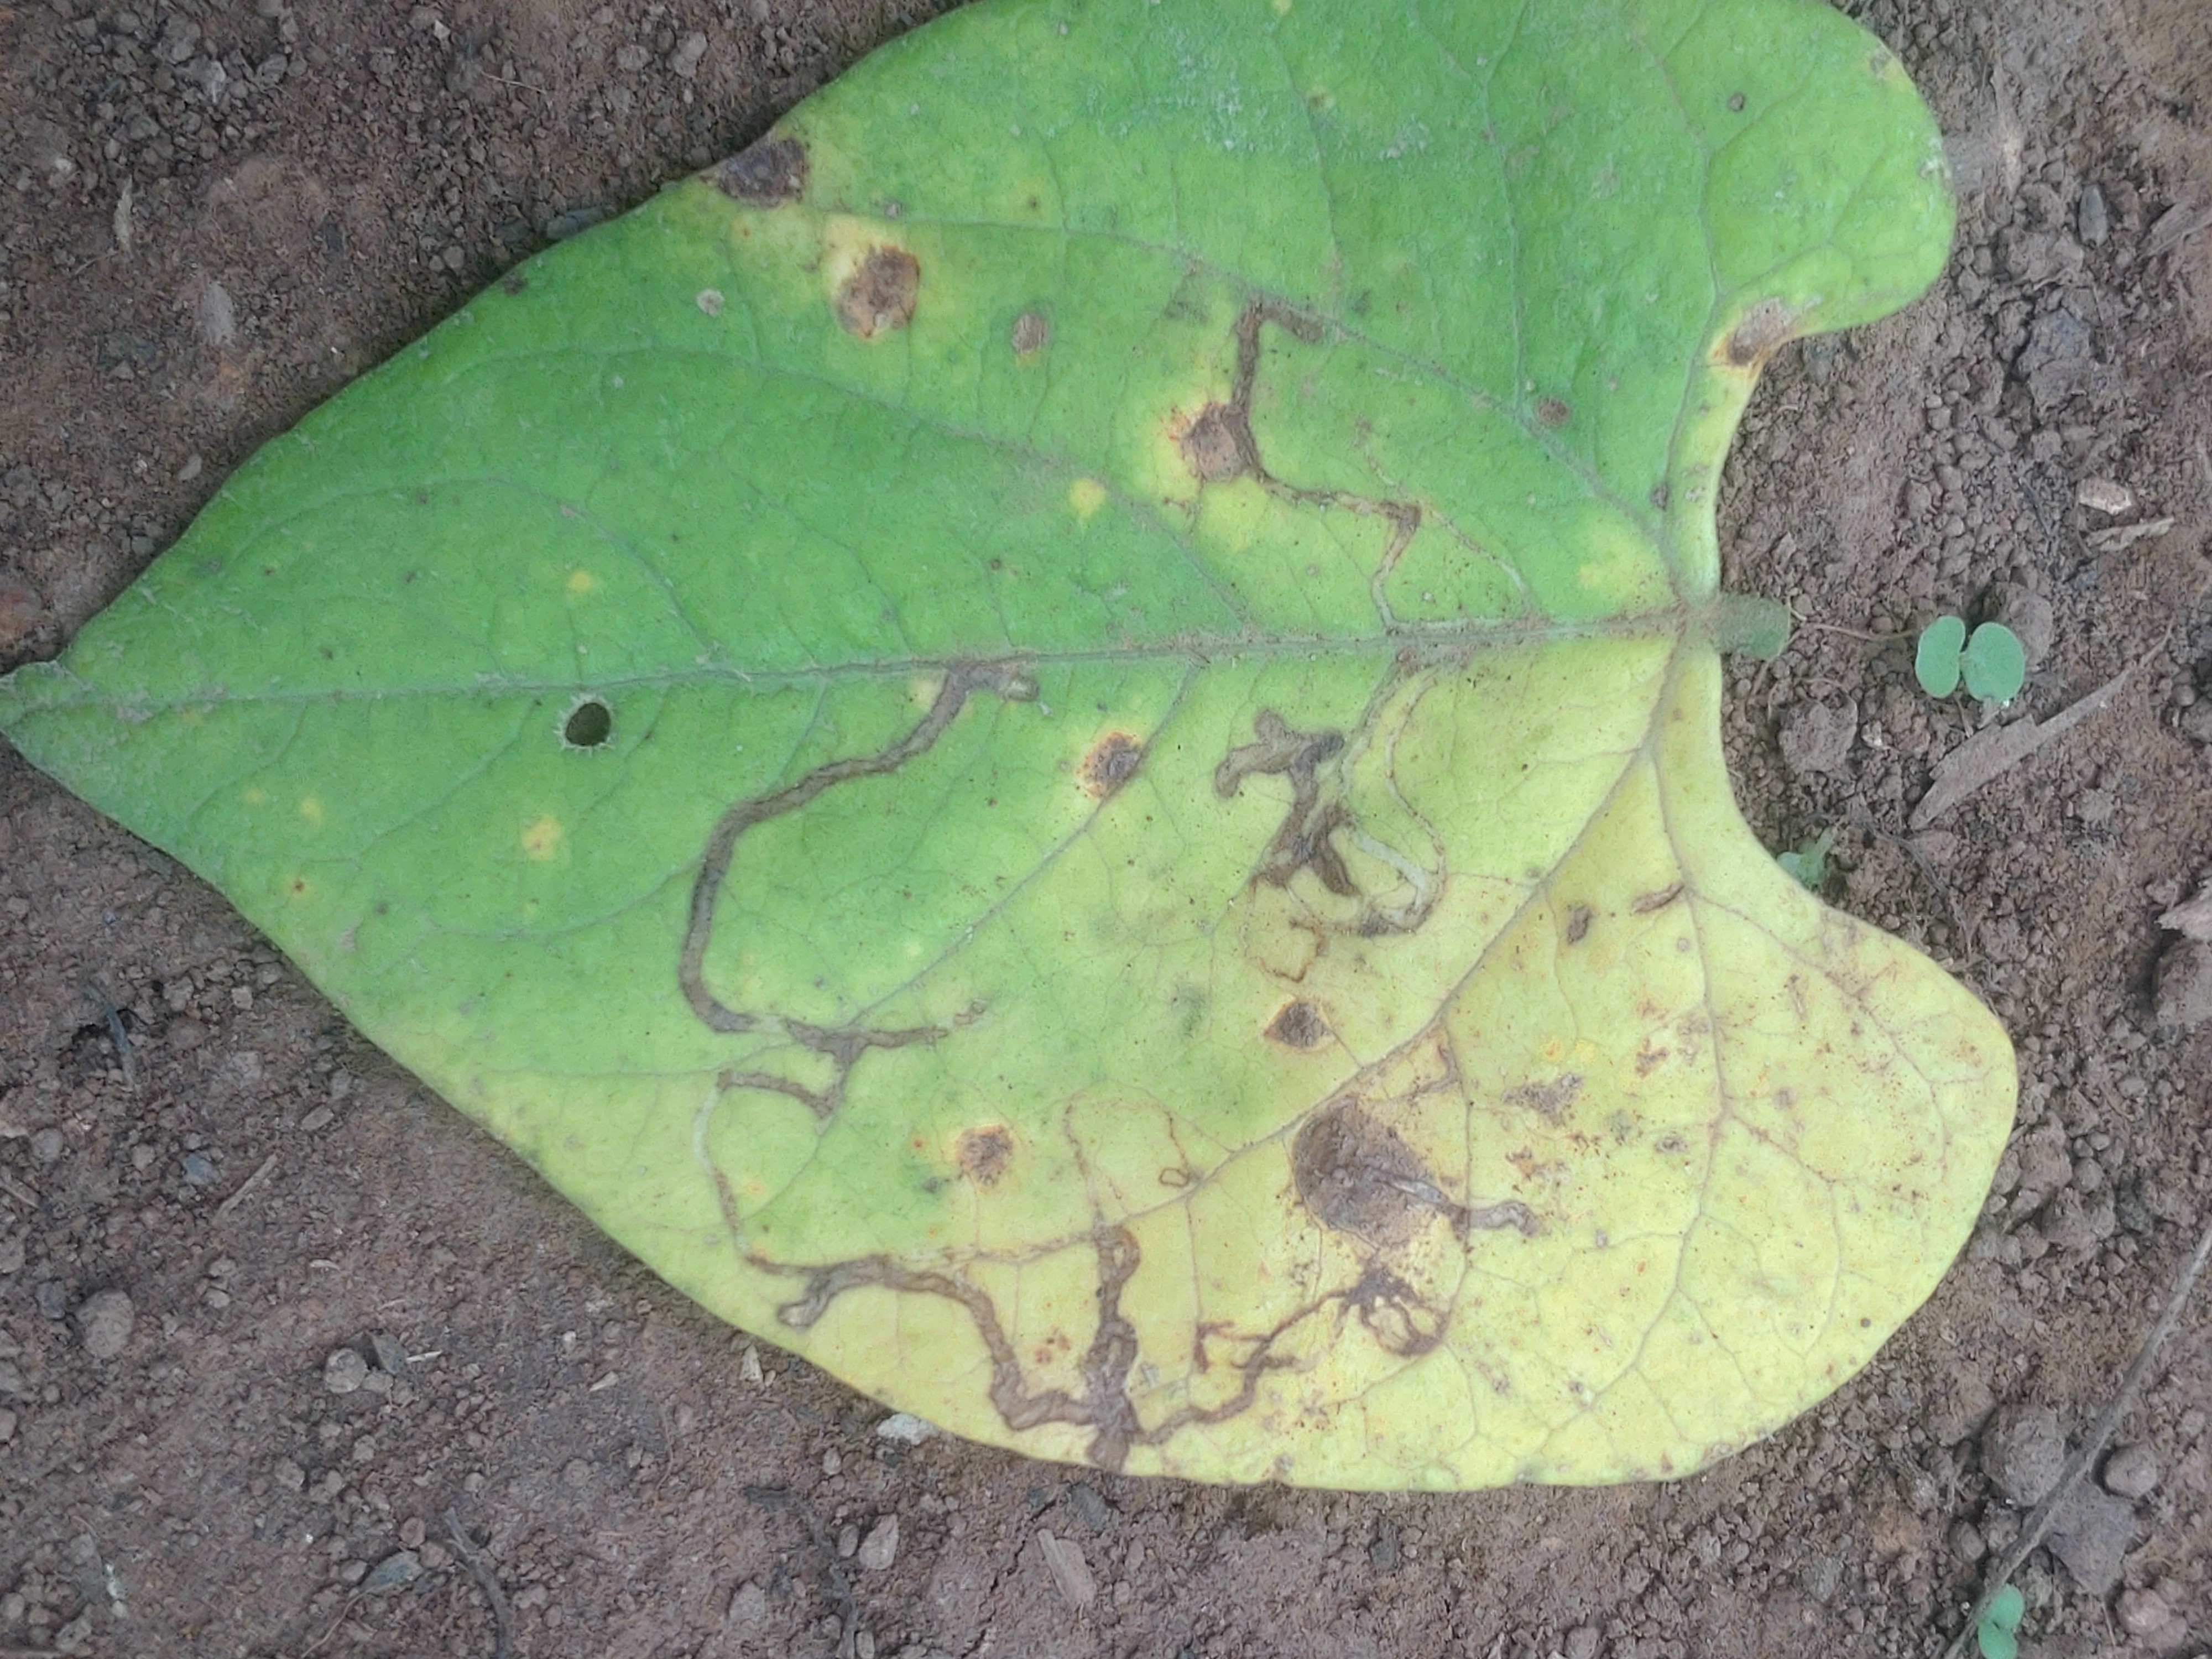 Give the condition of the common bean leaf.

anthracnose
